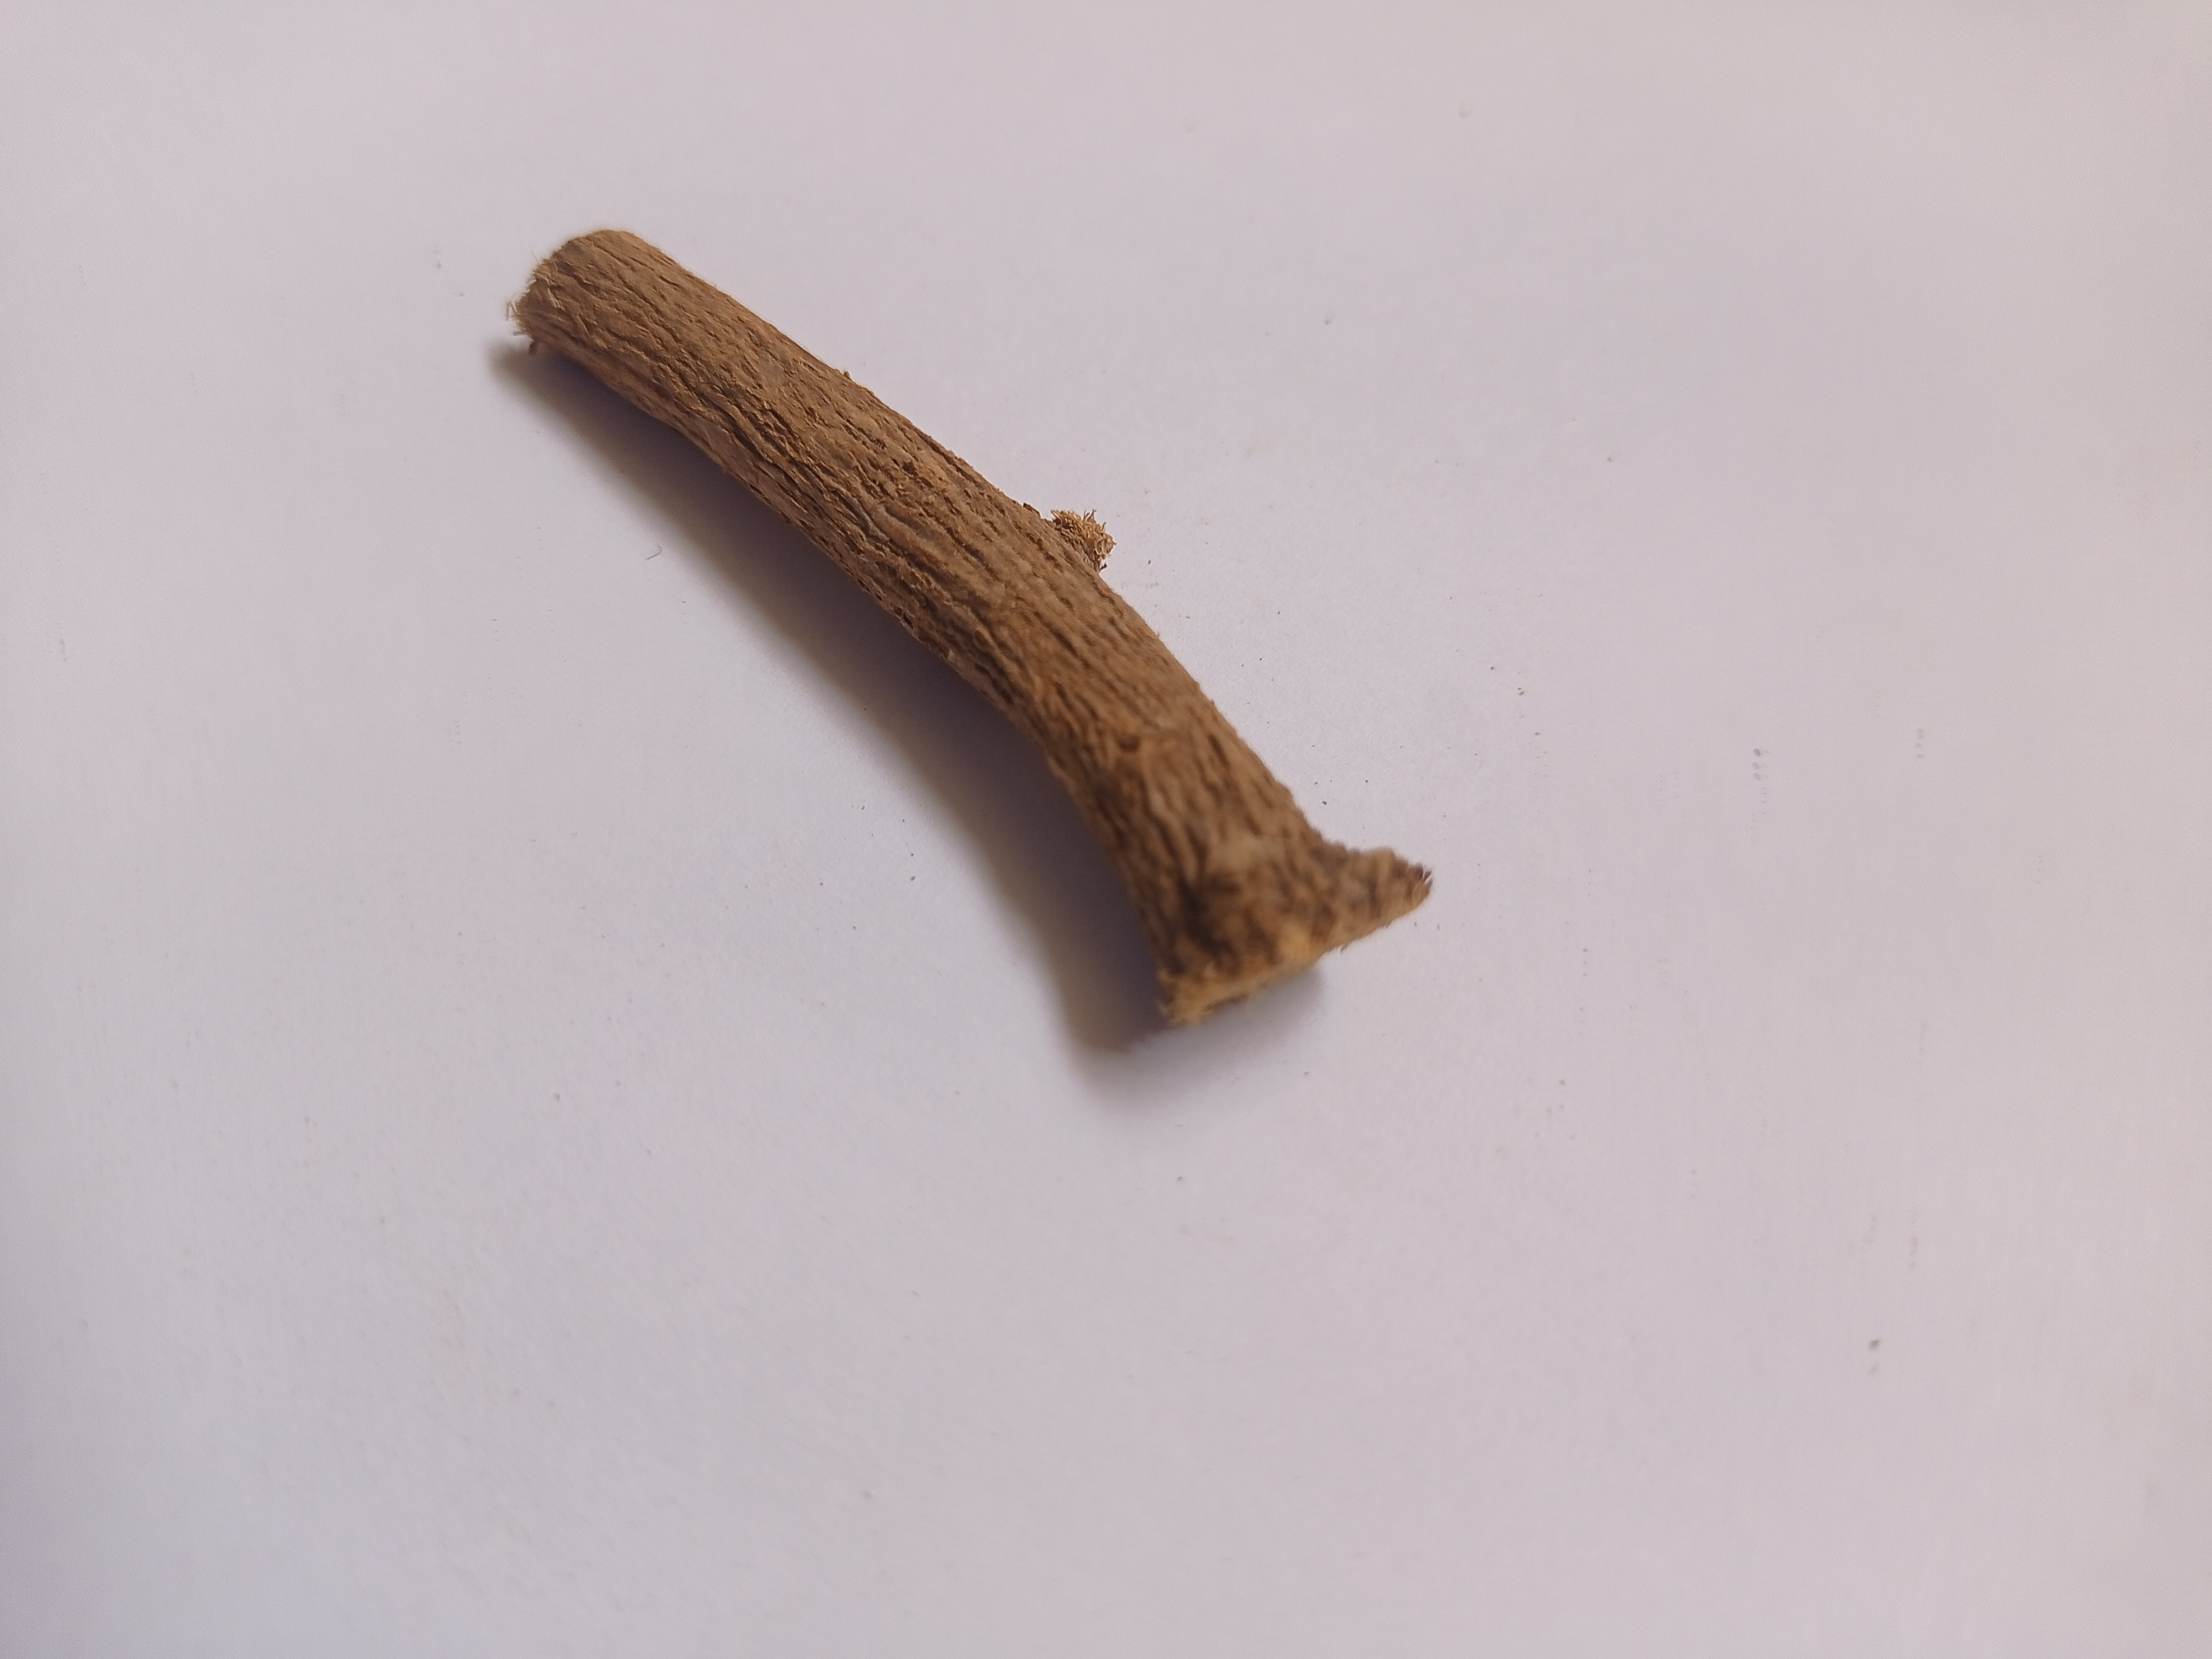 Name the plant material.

jesthamadh
